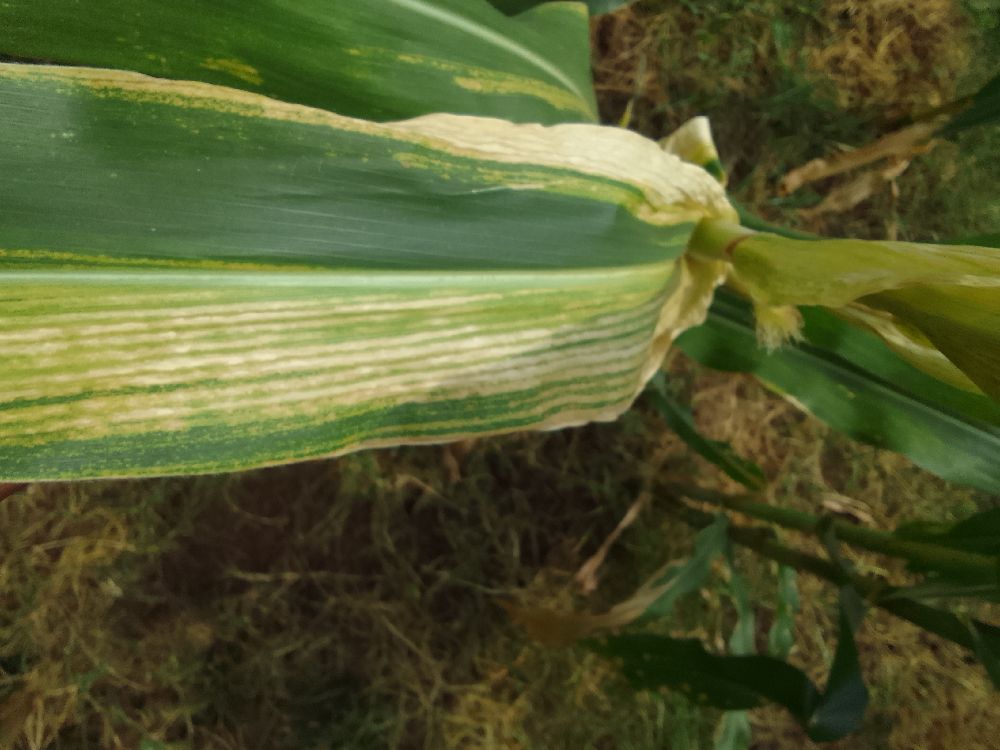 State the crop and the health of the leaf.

maize, maize lethal necrosis
